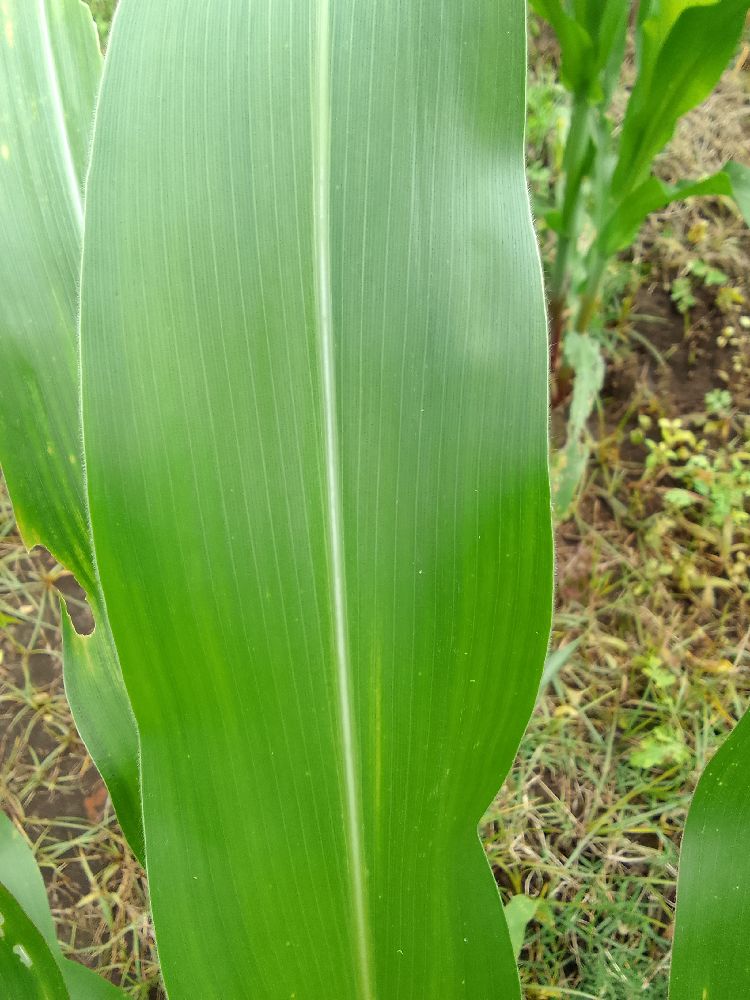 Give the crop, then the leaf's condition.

maize, healthy
